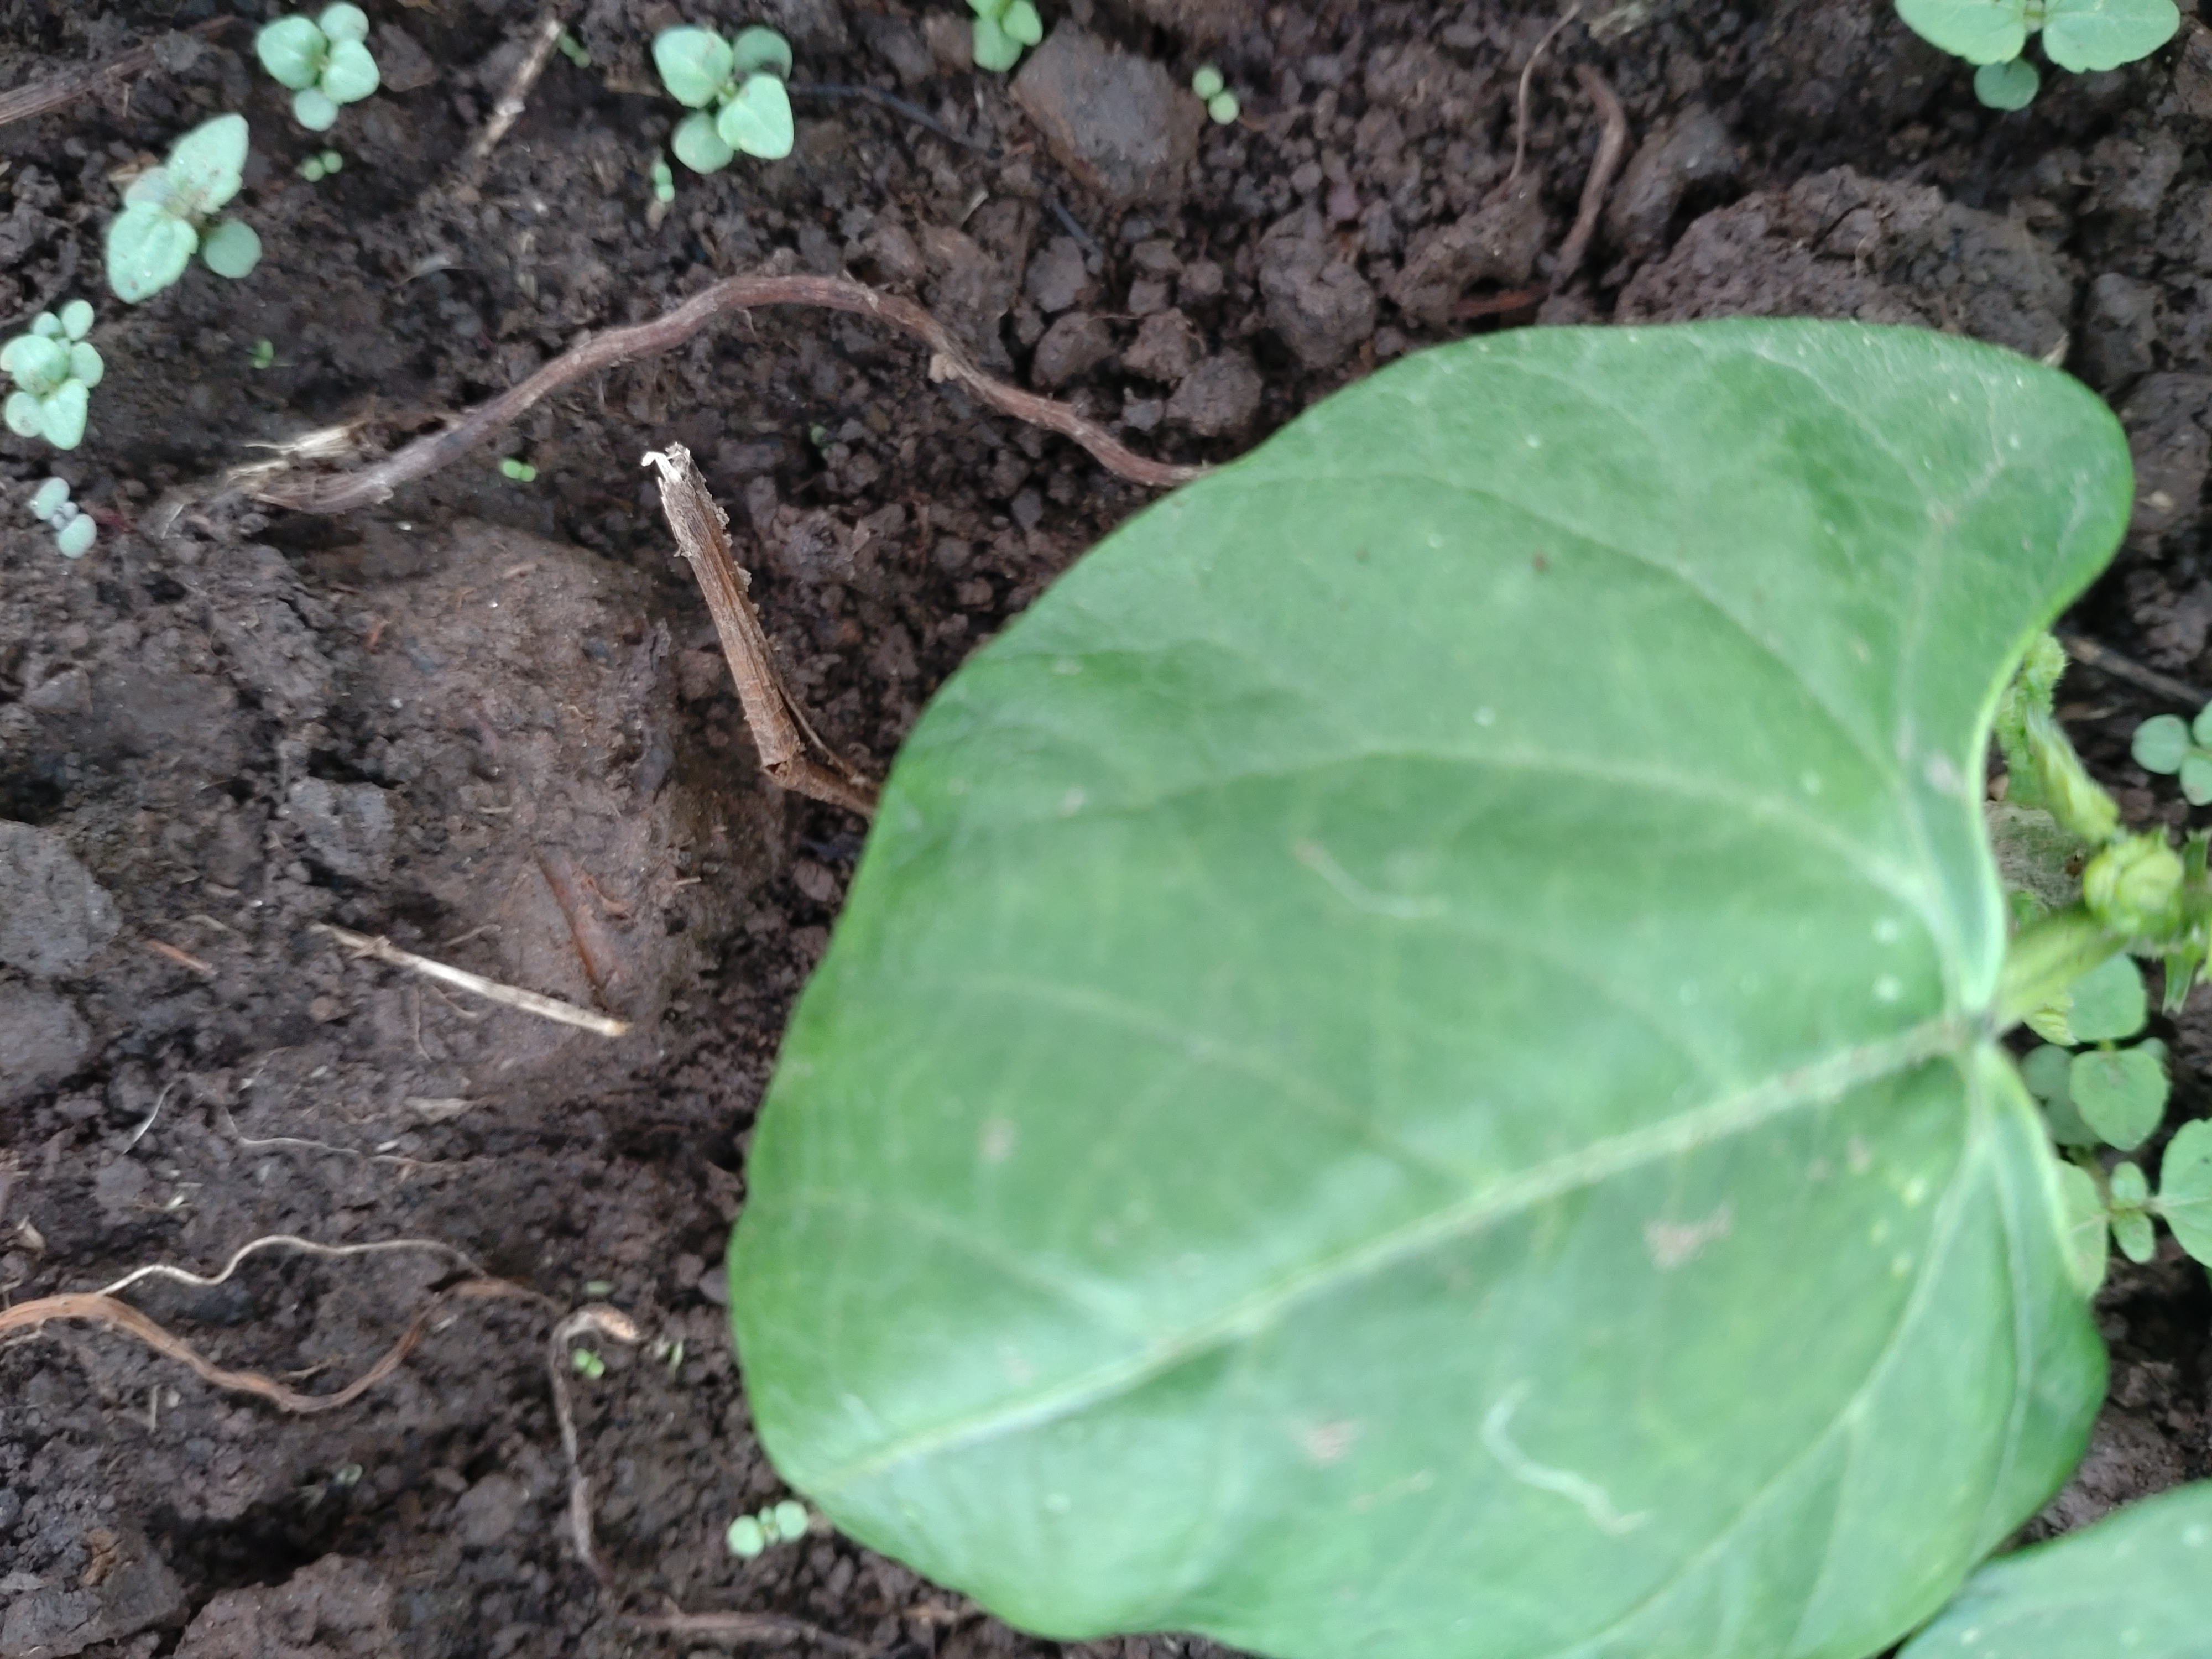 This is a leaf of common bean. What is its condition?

healthy
